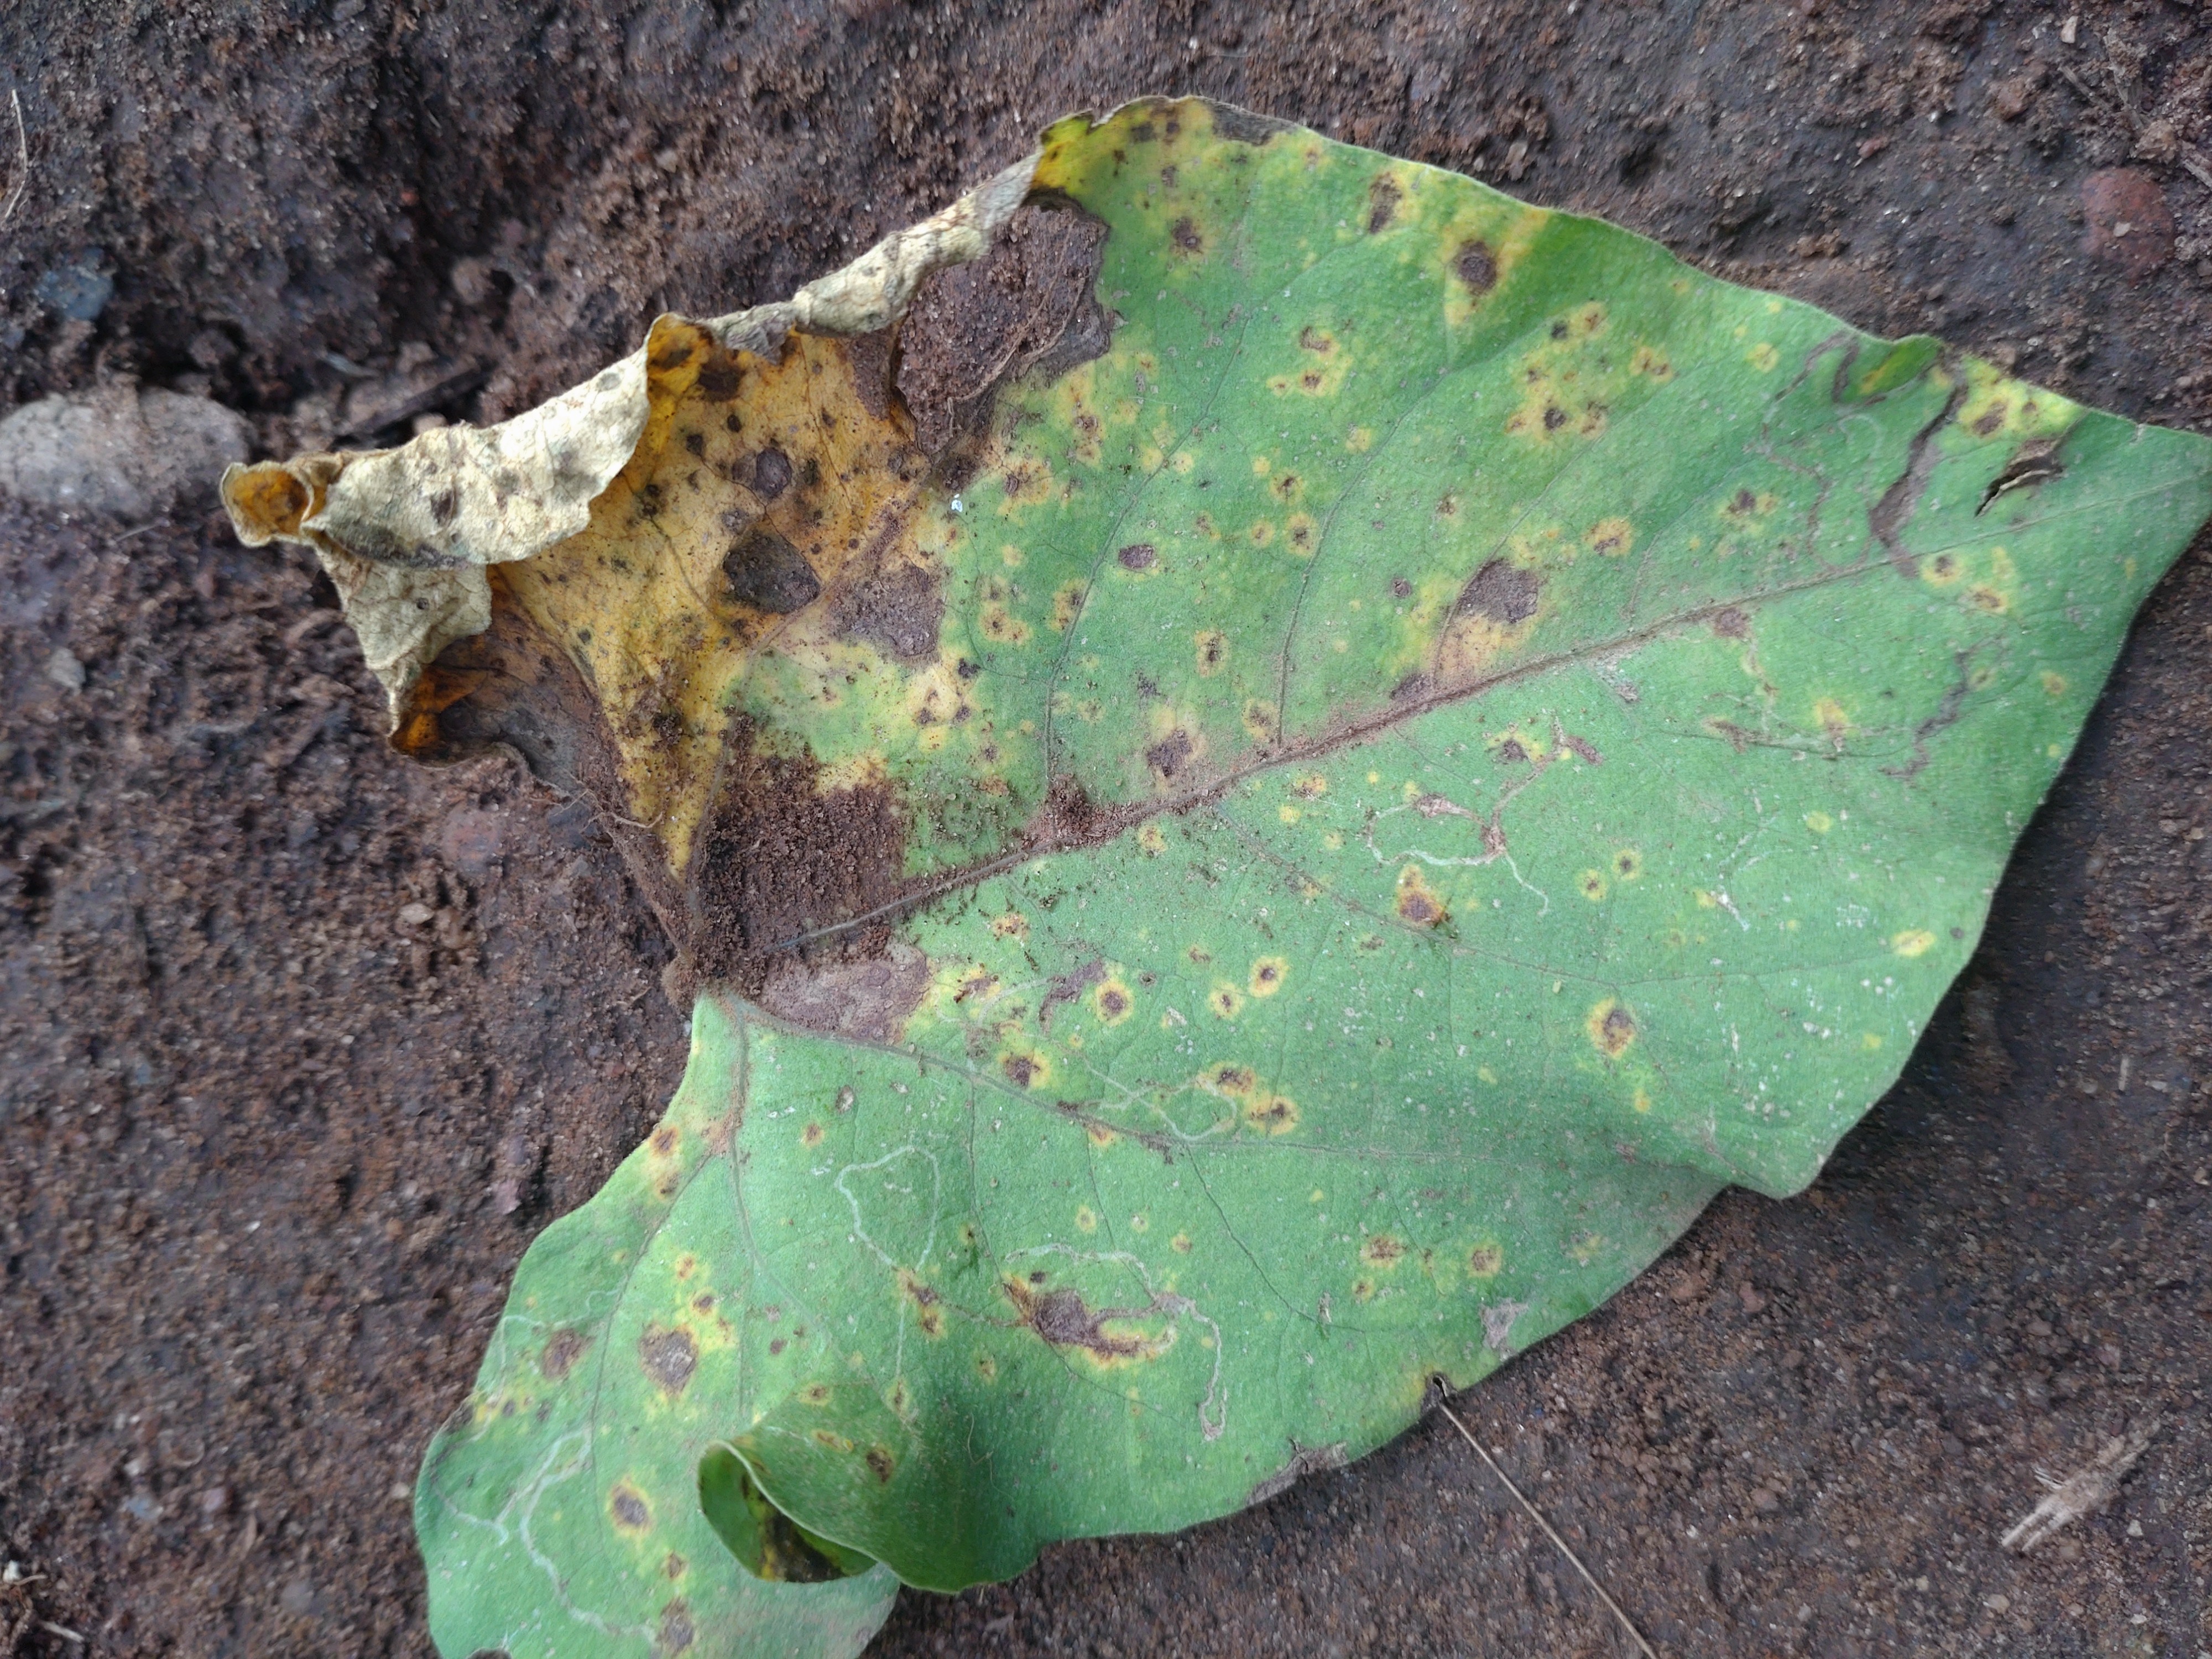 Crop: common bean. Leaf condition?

rust
